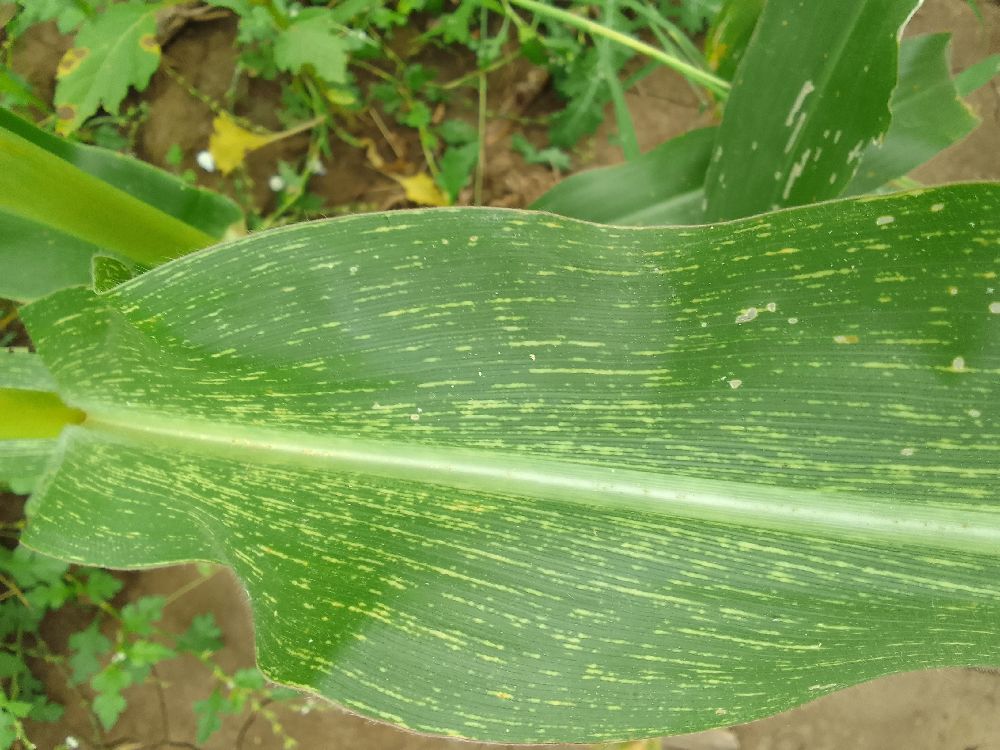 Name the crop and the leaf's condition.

maize, maize streak virus
